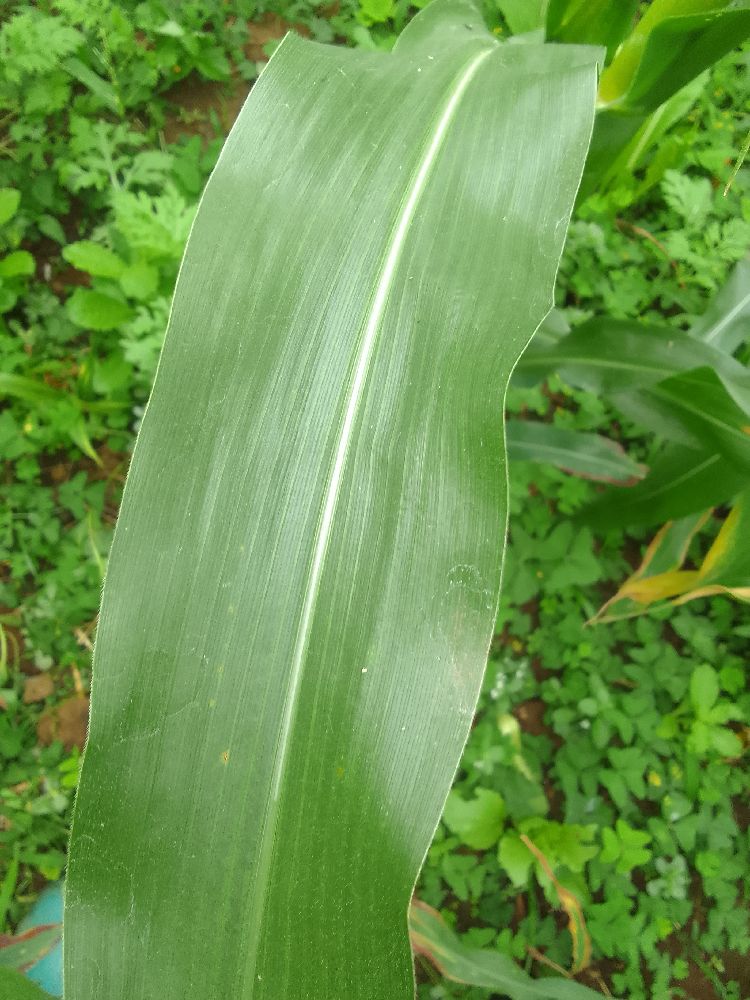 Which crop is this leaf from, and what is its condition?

maize, healthy
